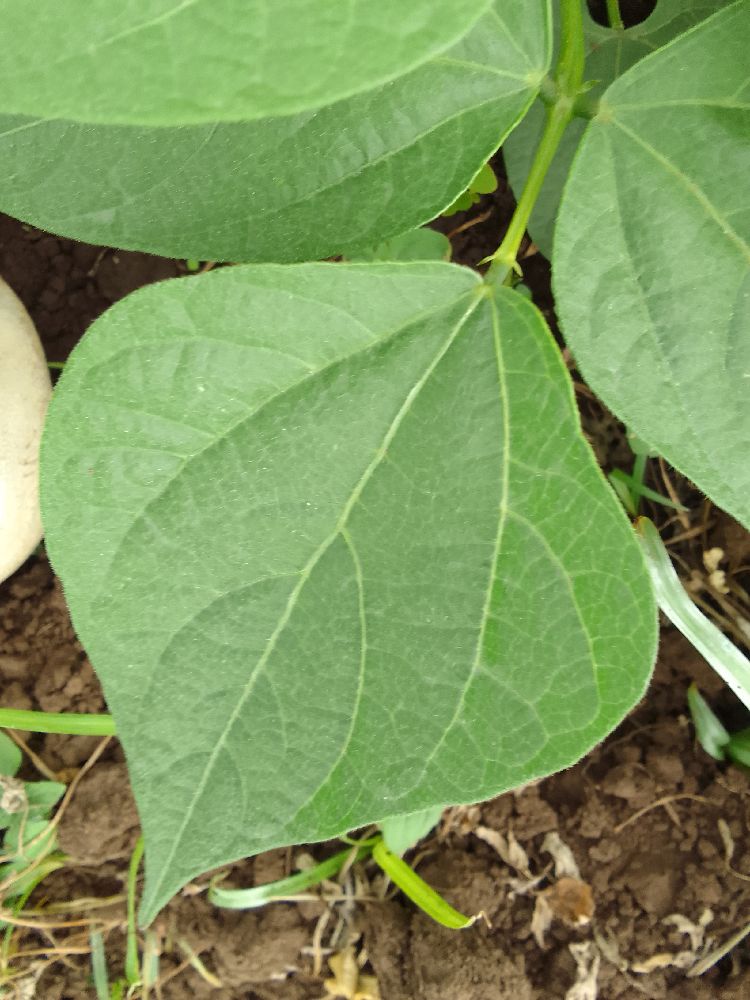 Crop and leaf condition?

common bean, healthy
